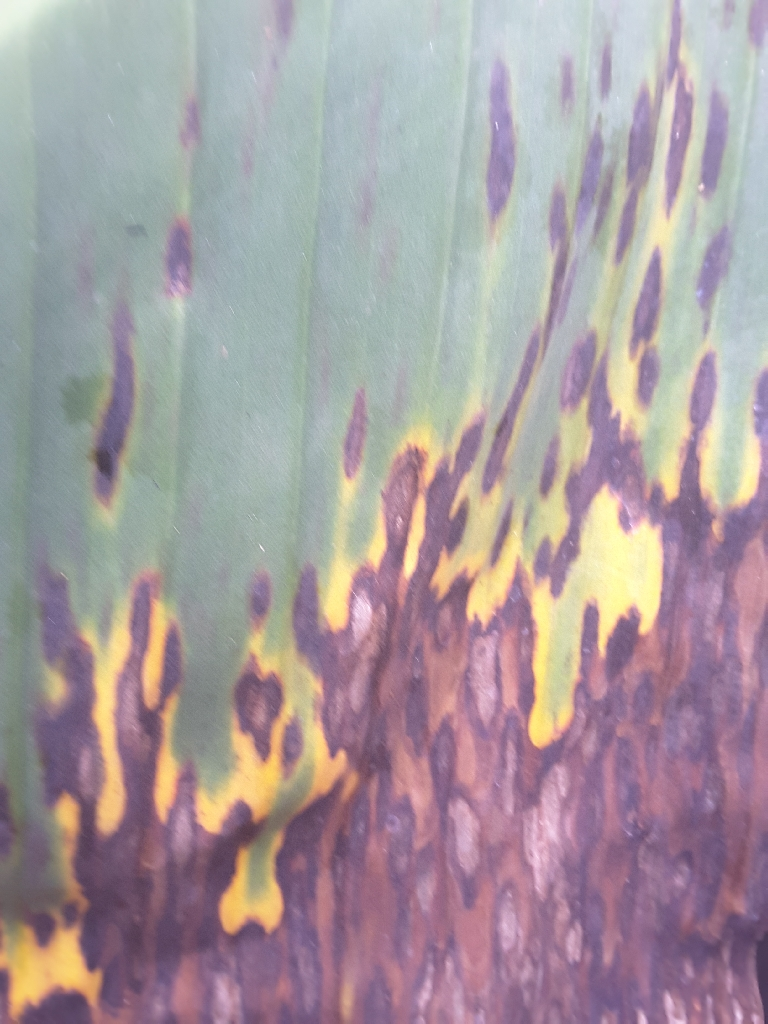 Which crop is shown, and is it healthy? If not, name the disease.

banana, black sigatoka
